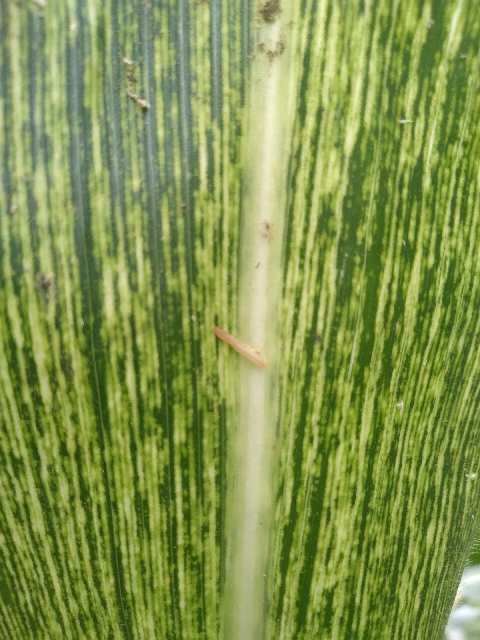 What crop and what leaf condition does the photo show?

maize, maize streak virus
